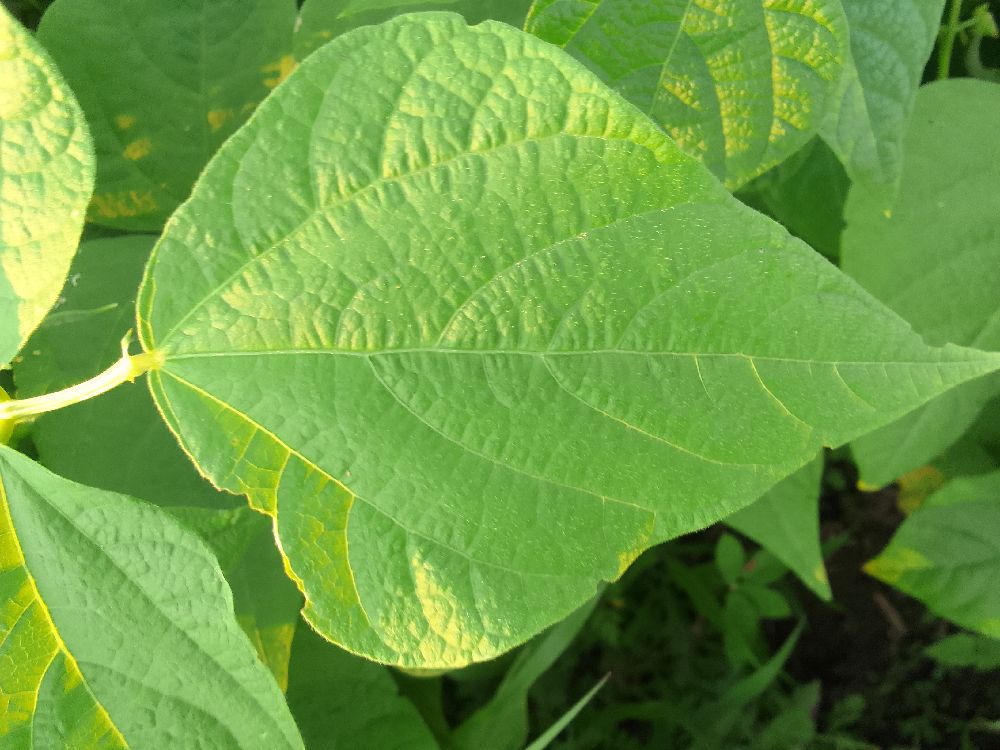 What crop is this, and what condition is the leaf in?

common bean, healthy
